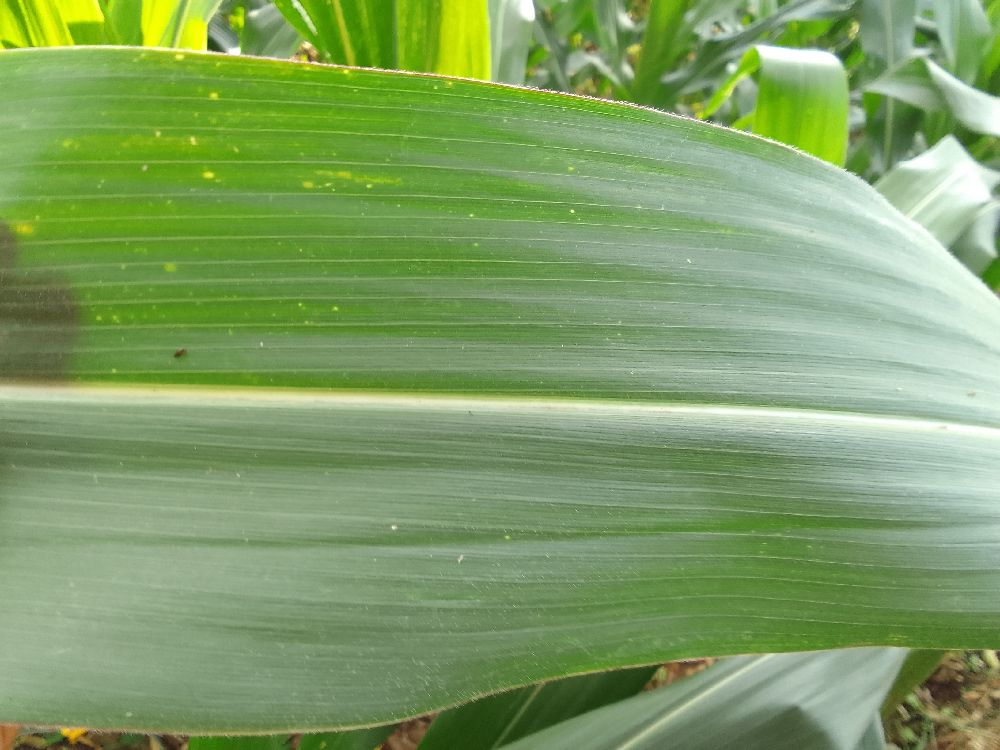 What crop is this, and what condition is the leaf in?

maize, healthy
